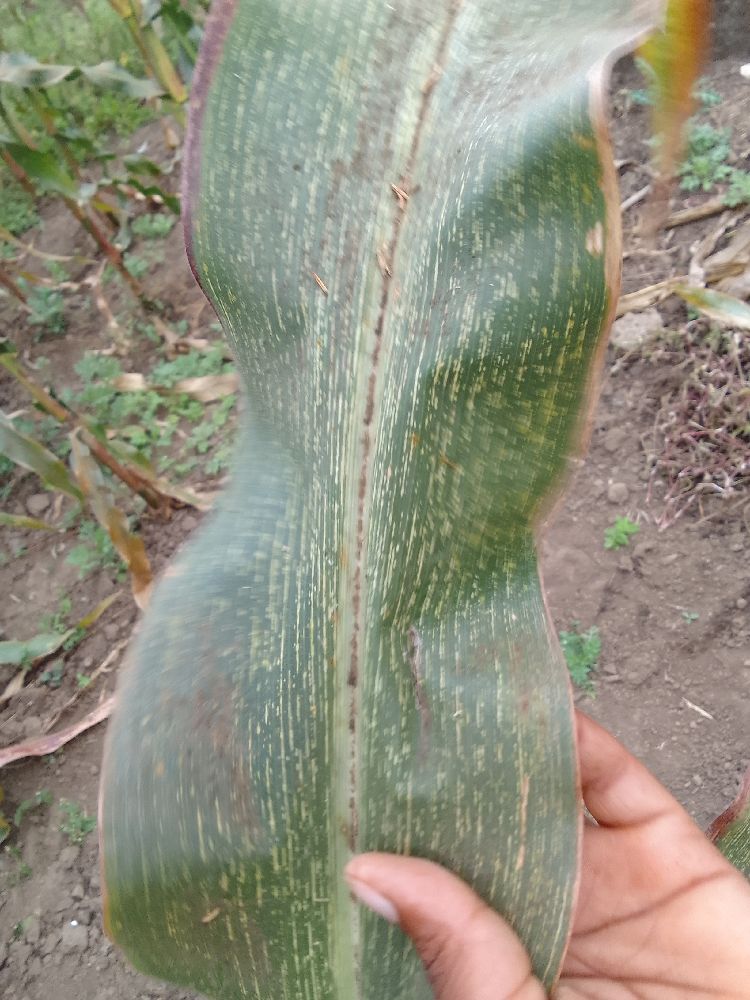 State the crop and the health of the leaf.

maize, maize streak virus
